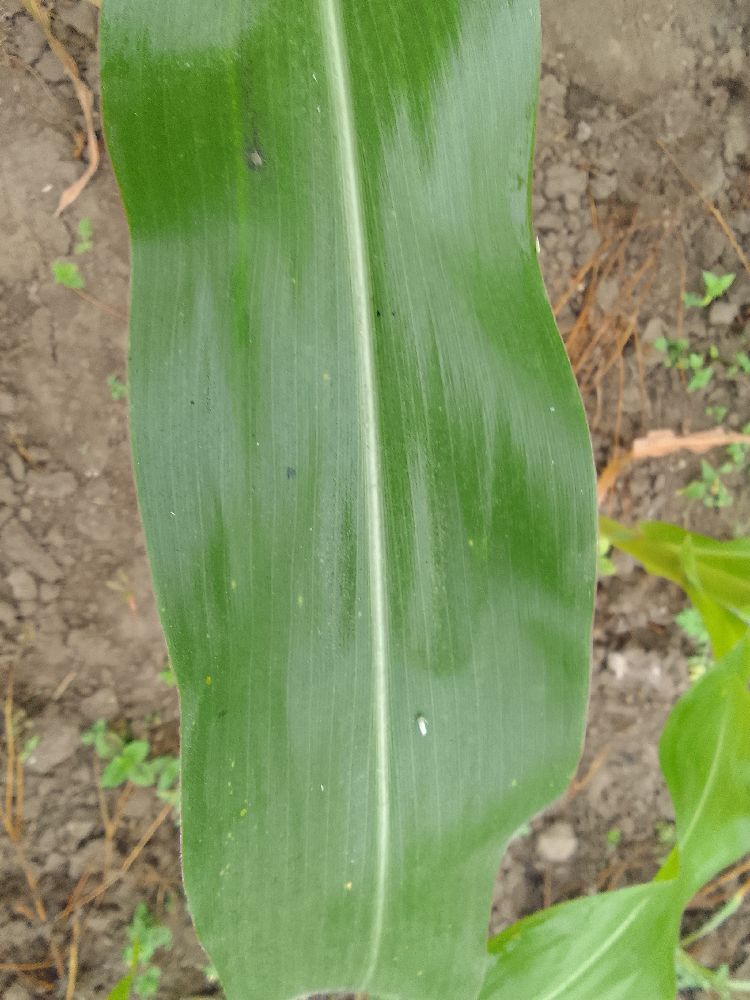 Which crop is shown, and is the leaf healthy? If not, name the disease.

maize, healthy
